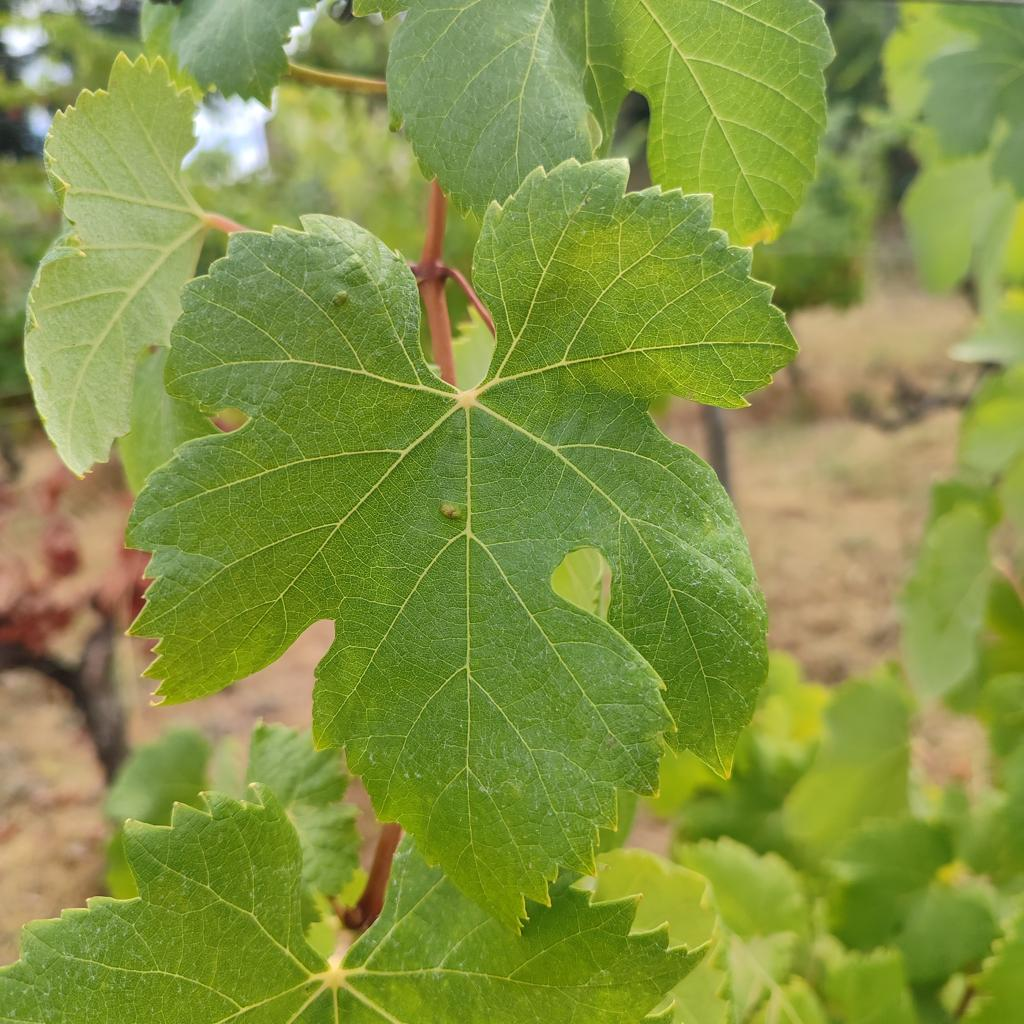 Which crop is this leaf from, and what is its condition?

grapevine, erineum mite
